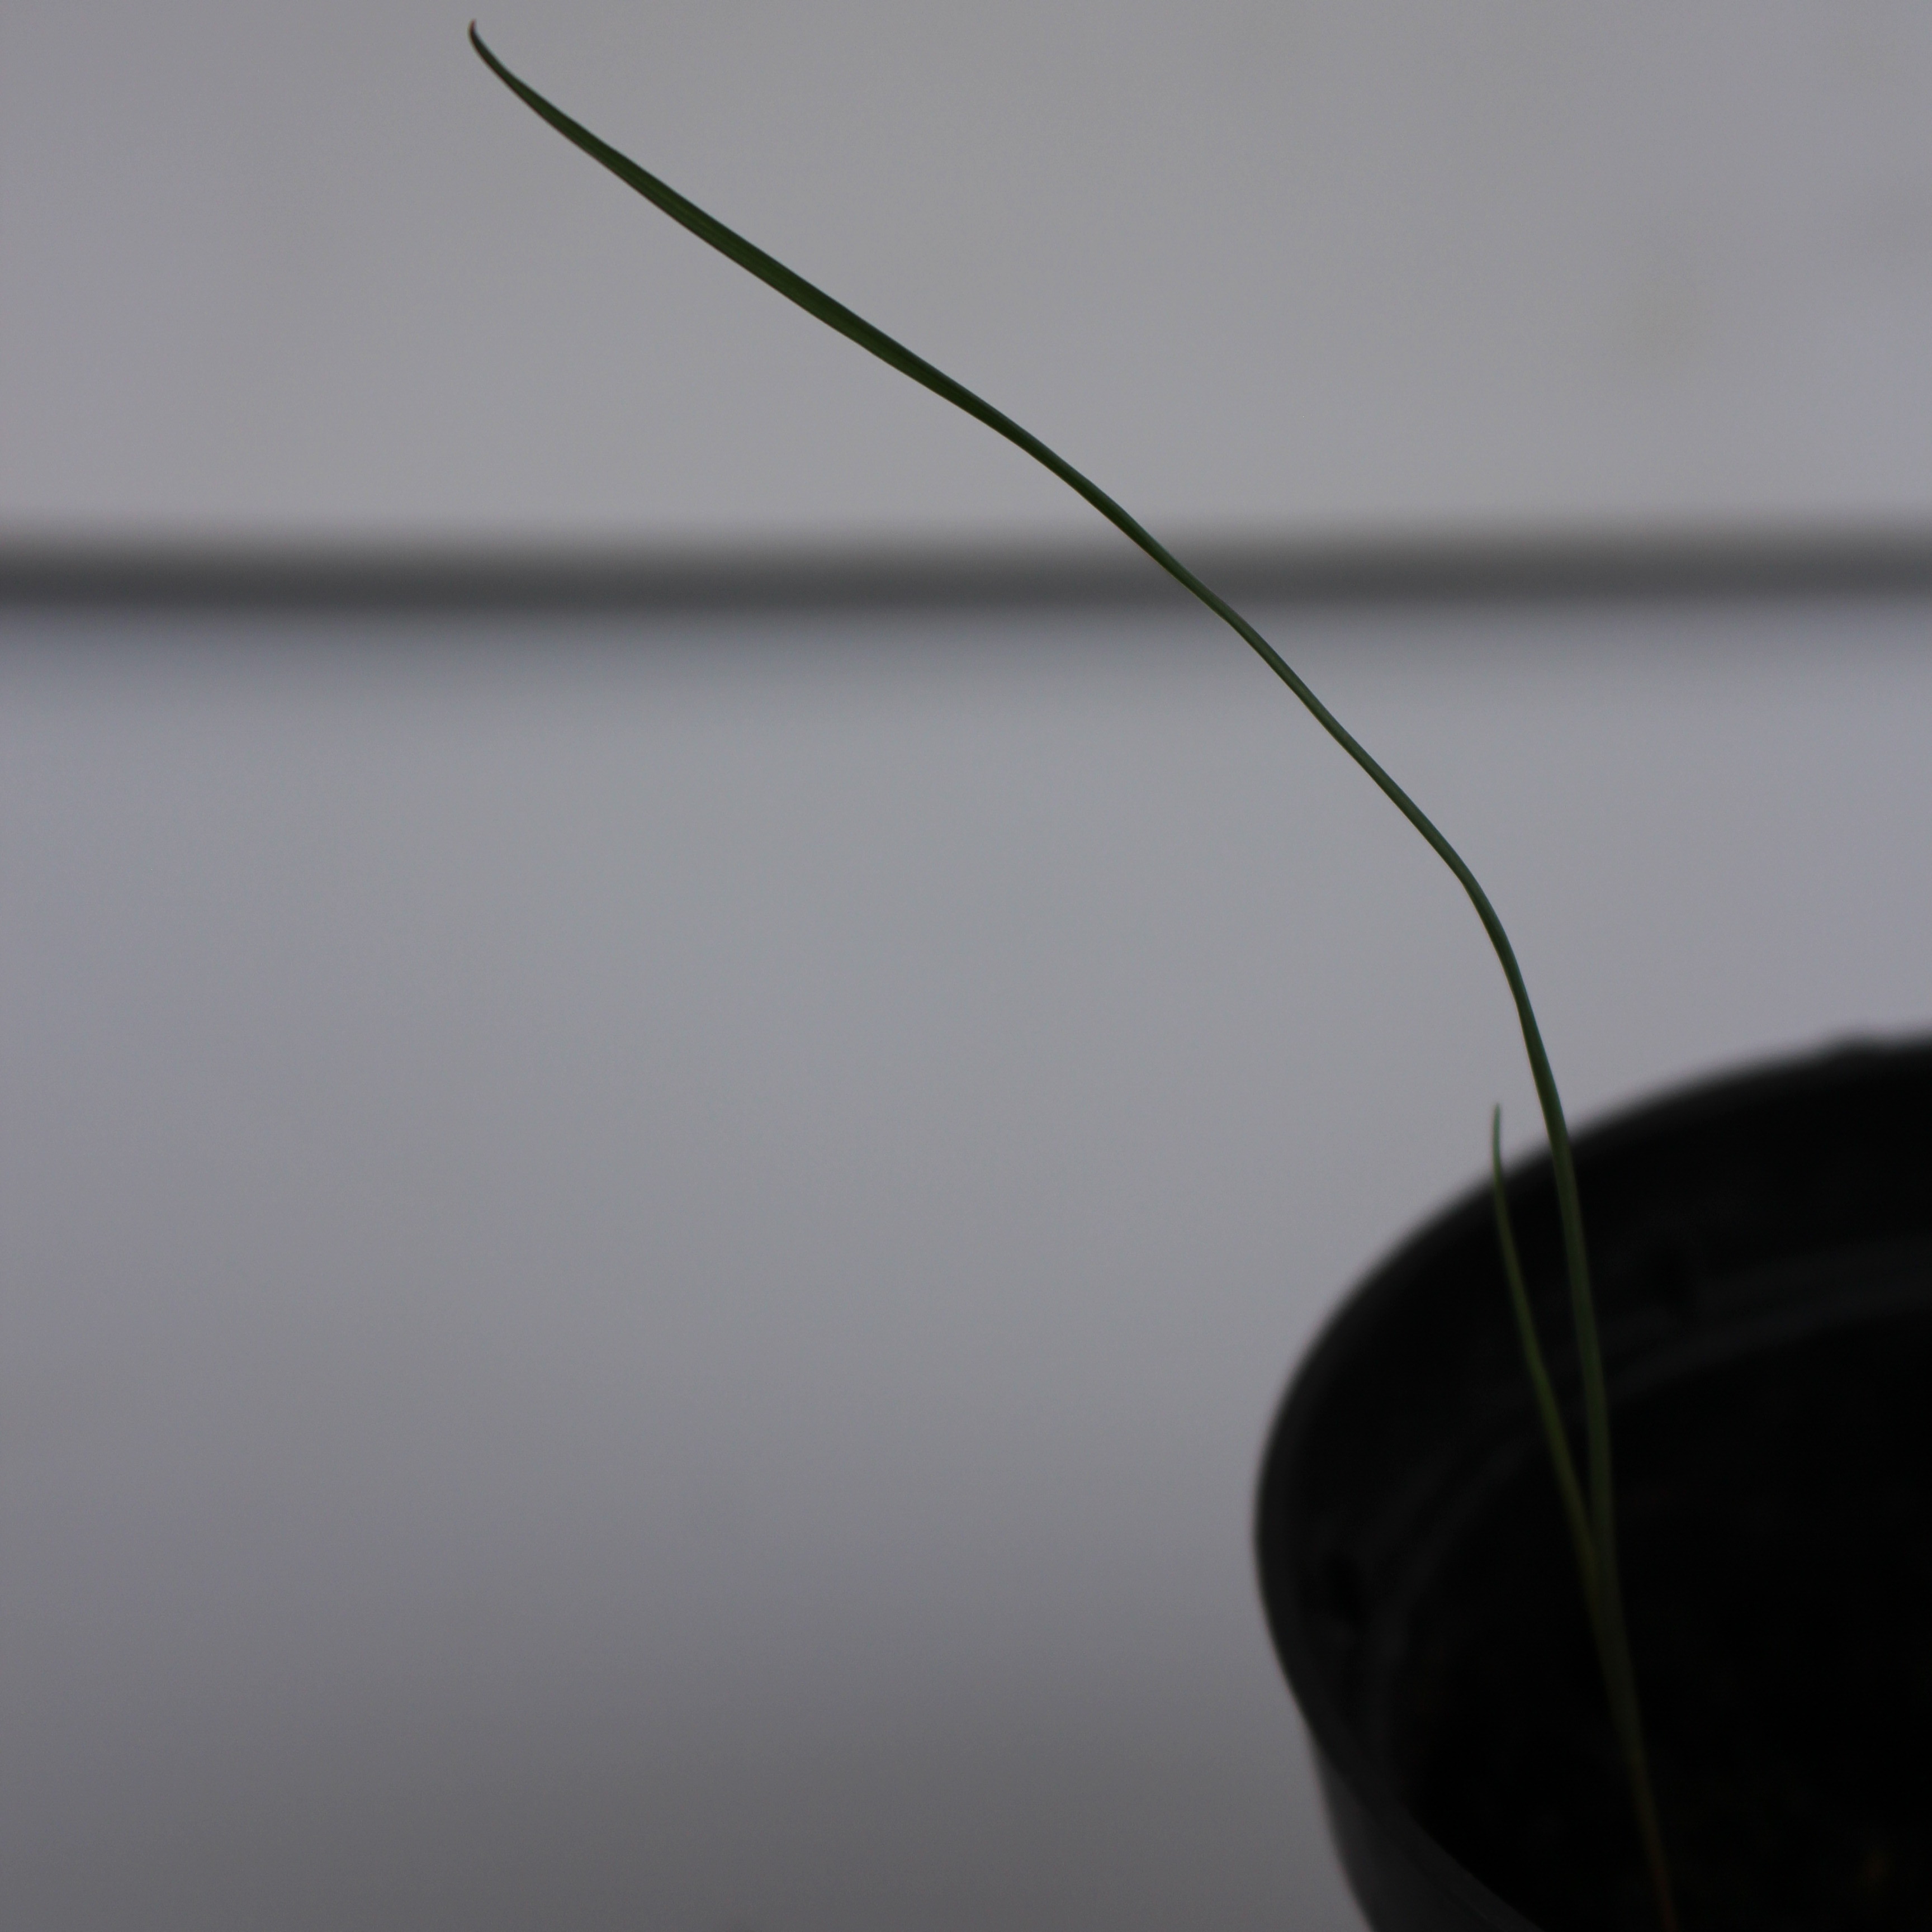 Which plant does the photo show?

Lolium multiflorum
